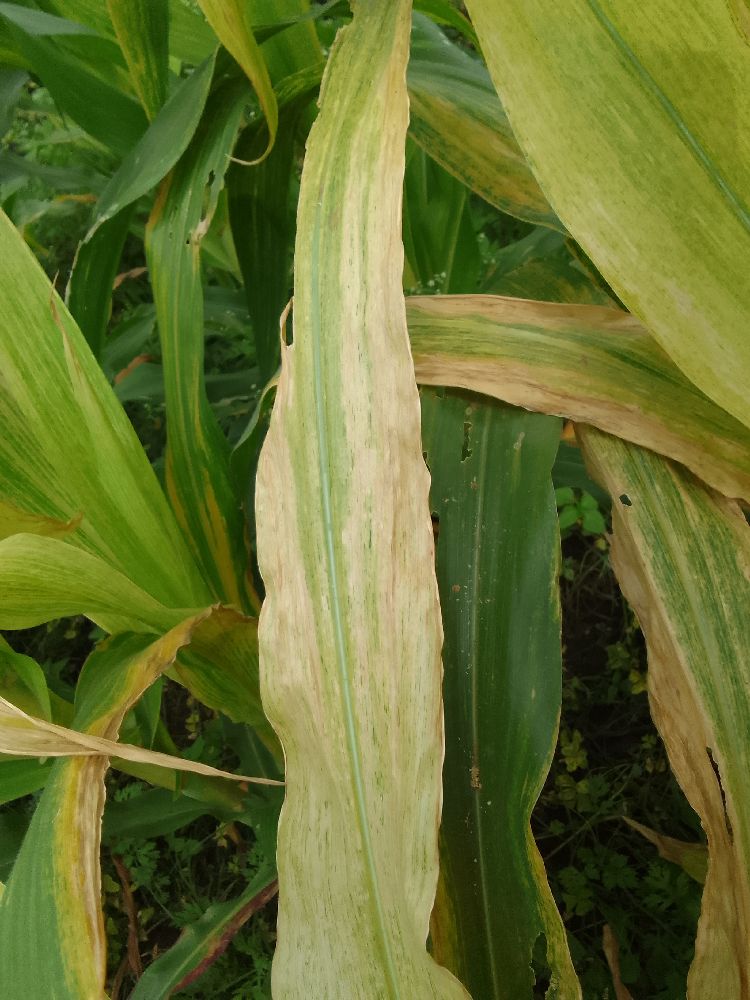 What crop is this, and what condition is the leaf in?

maize, maize lethal necrosis
